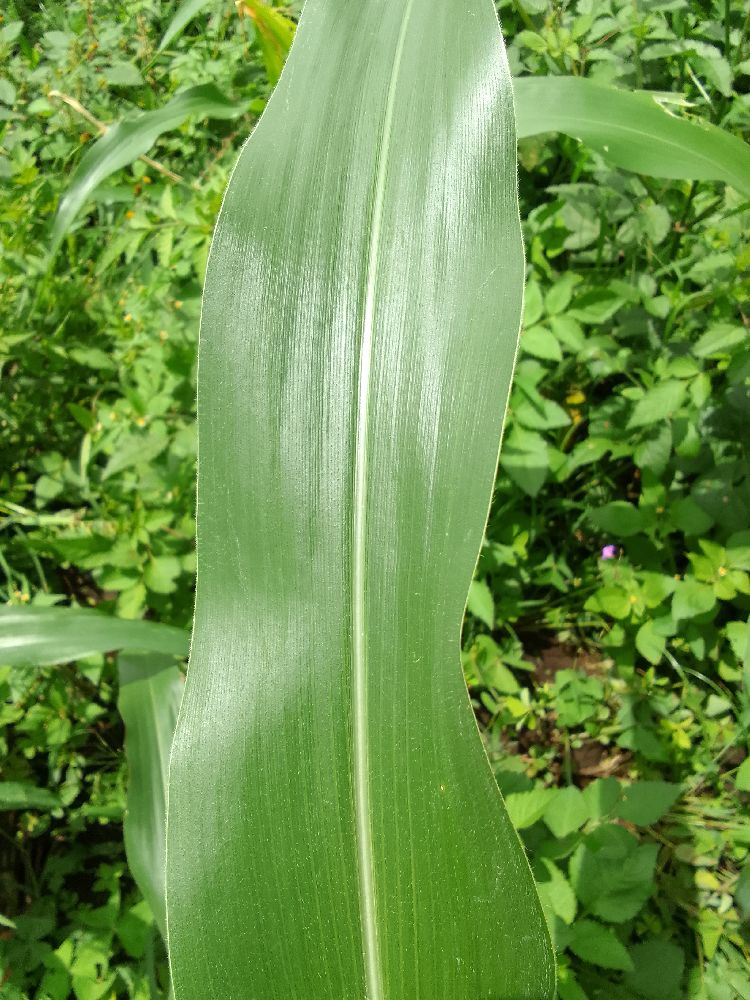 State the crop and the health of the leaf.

maize, healthy
